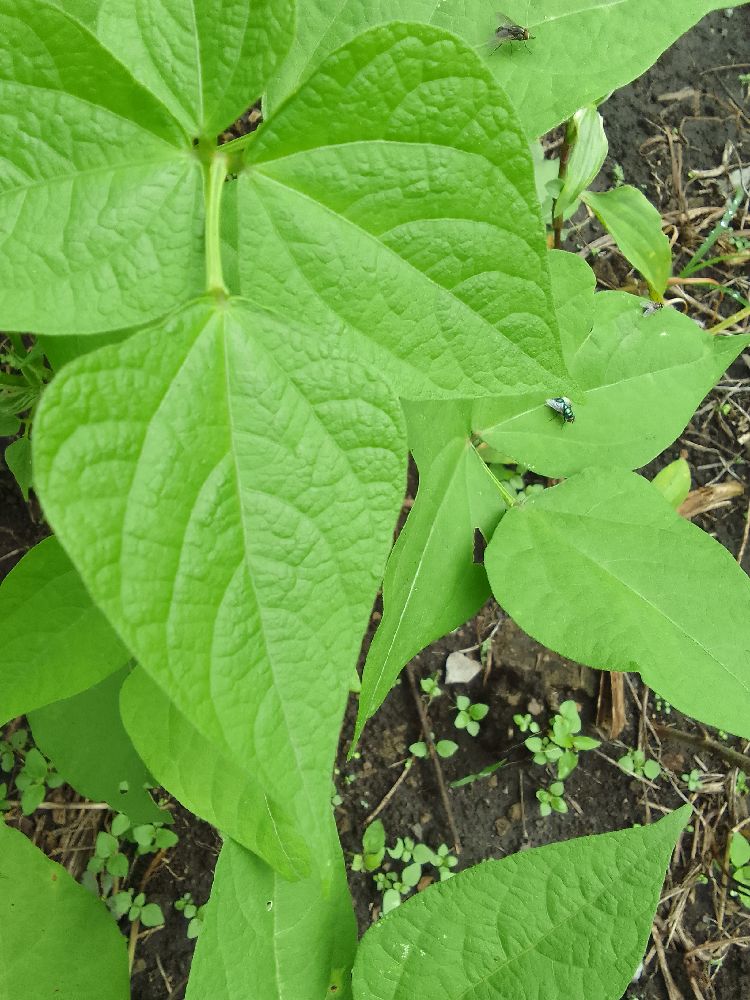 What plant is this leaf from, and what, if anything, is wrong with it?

common bean, healthy
